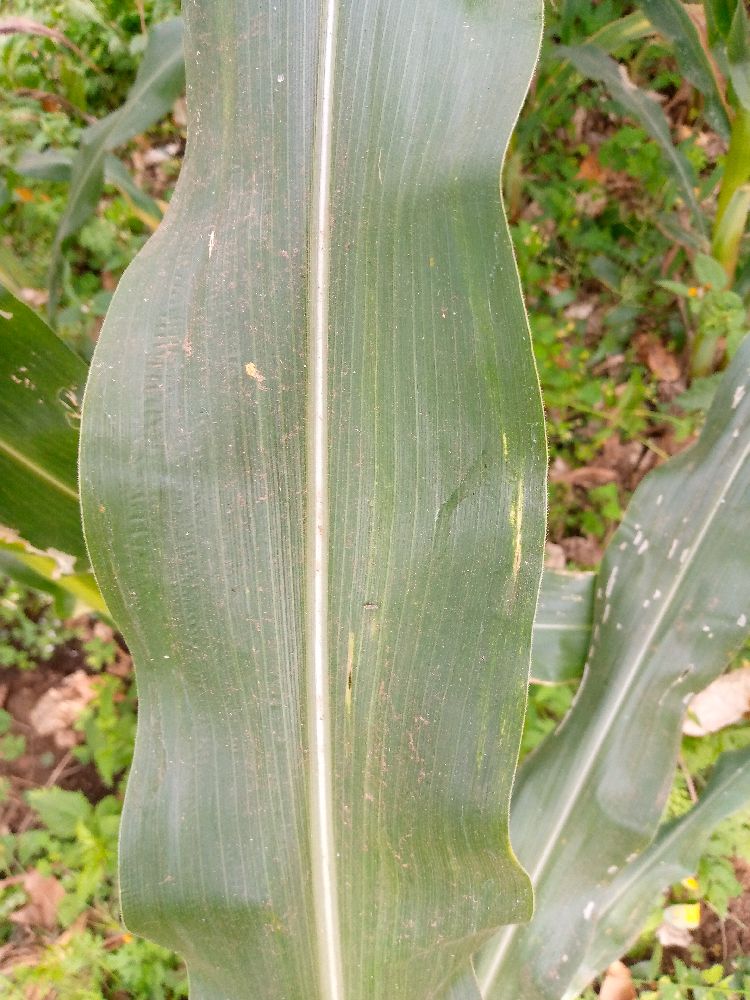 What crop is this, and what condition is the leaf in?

maize, healthy
